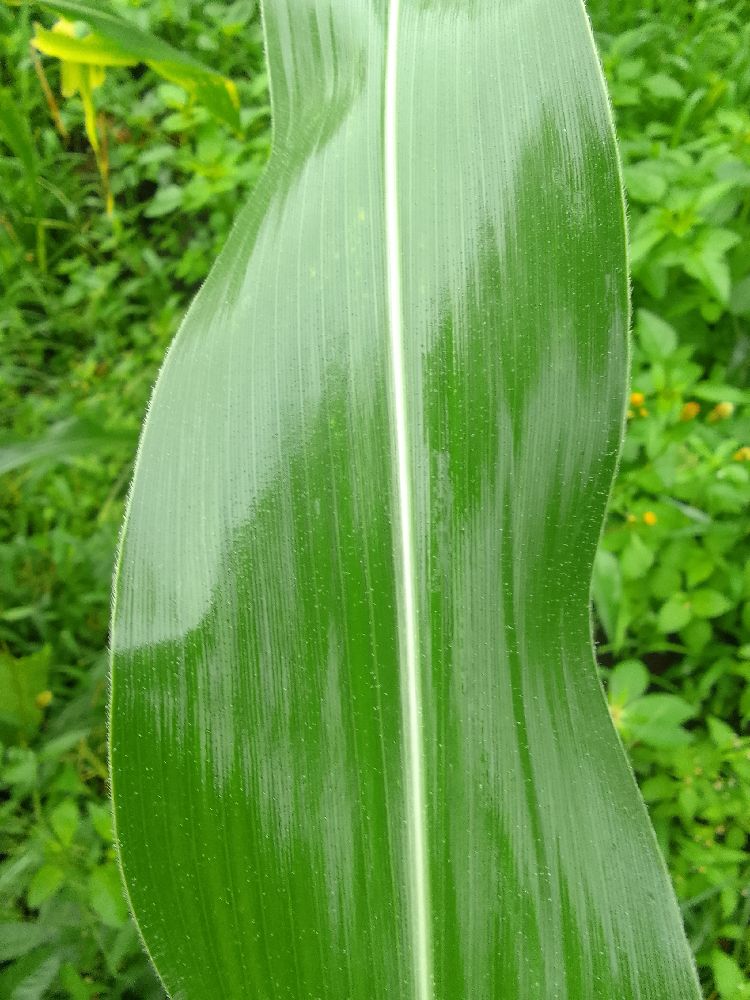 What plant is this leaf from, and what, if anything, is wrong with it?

maize, healthy
